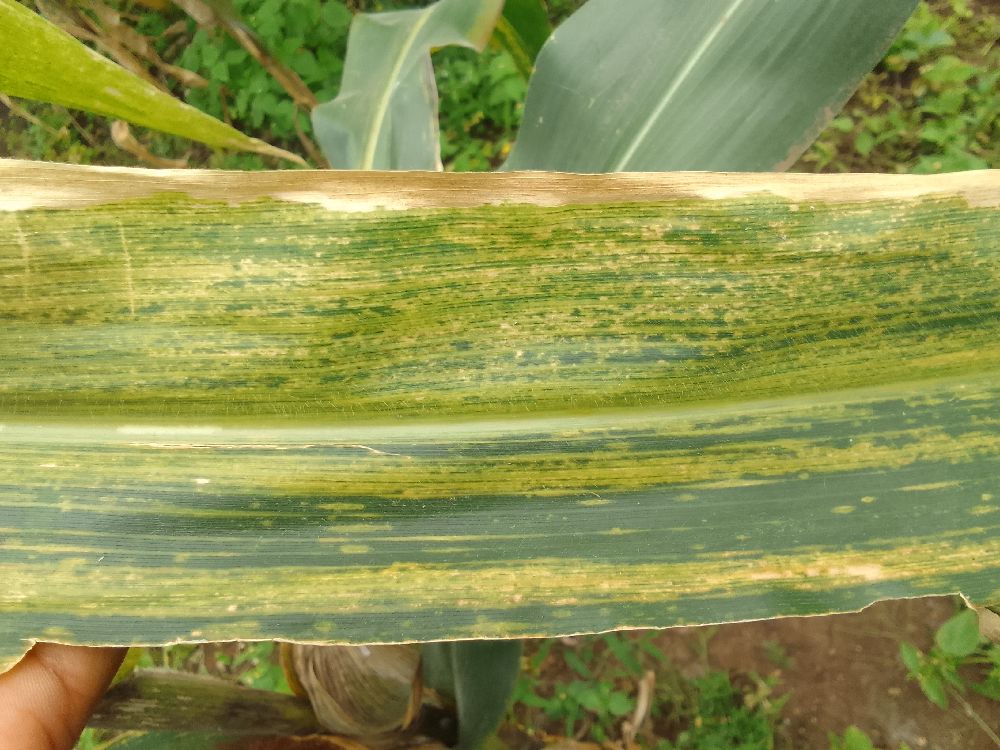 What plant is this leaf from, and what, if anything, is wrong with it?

maize, maize lethal necrosis
